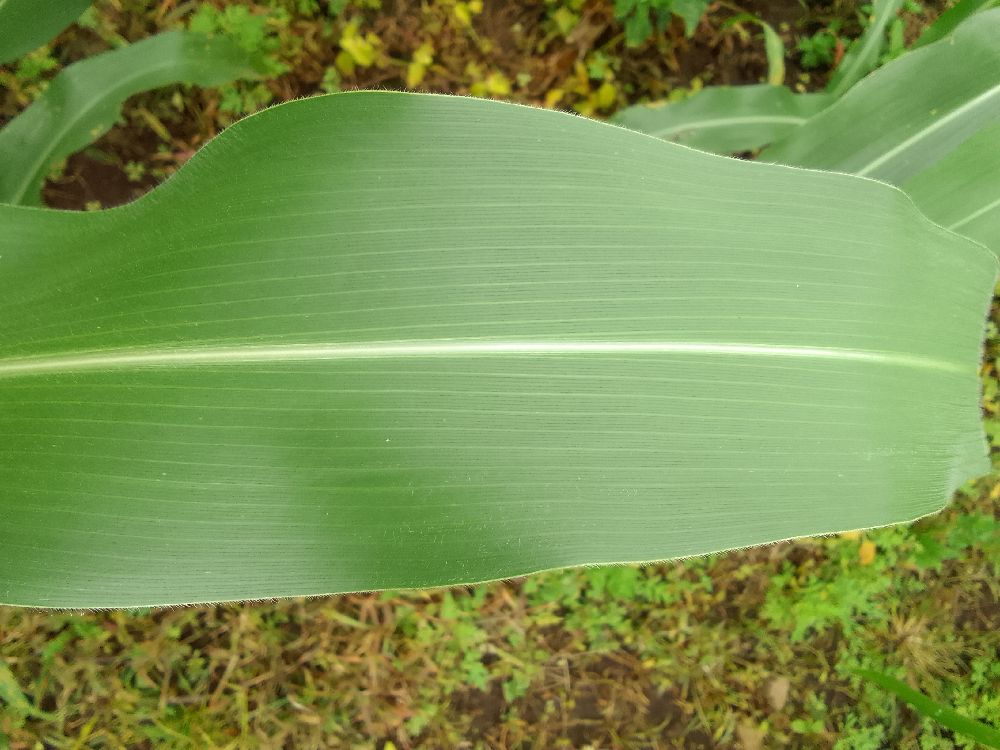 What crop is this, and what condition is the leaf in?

maize, healthy
